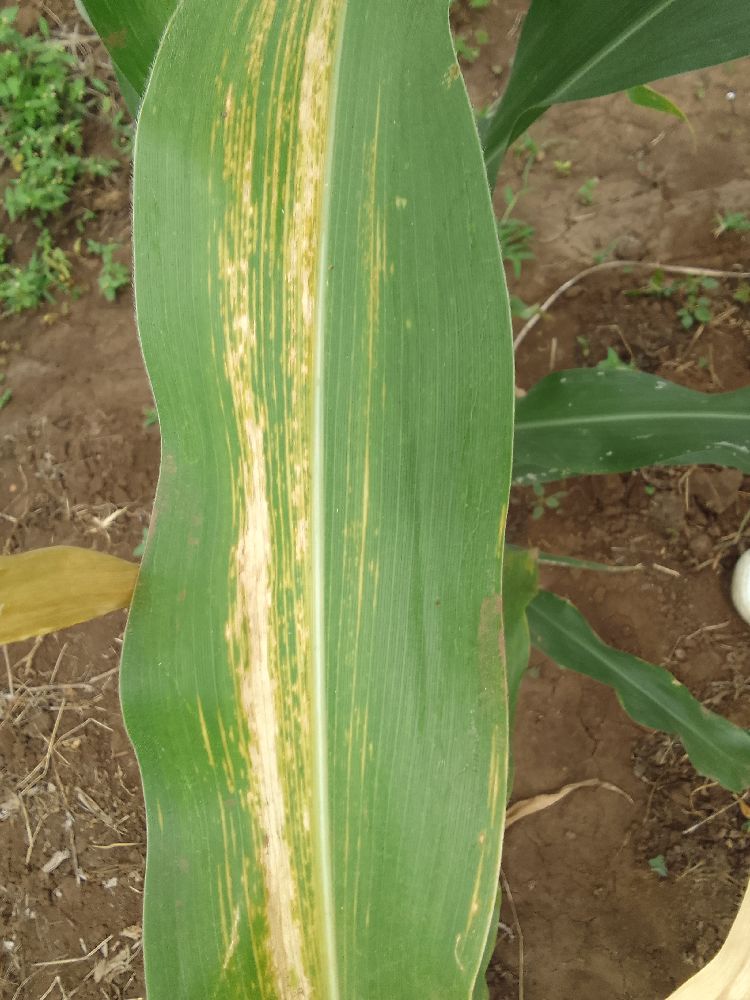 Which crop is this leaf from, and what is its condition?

maize, maize lethal necrosis
